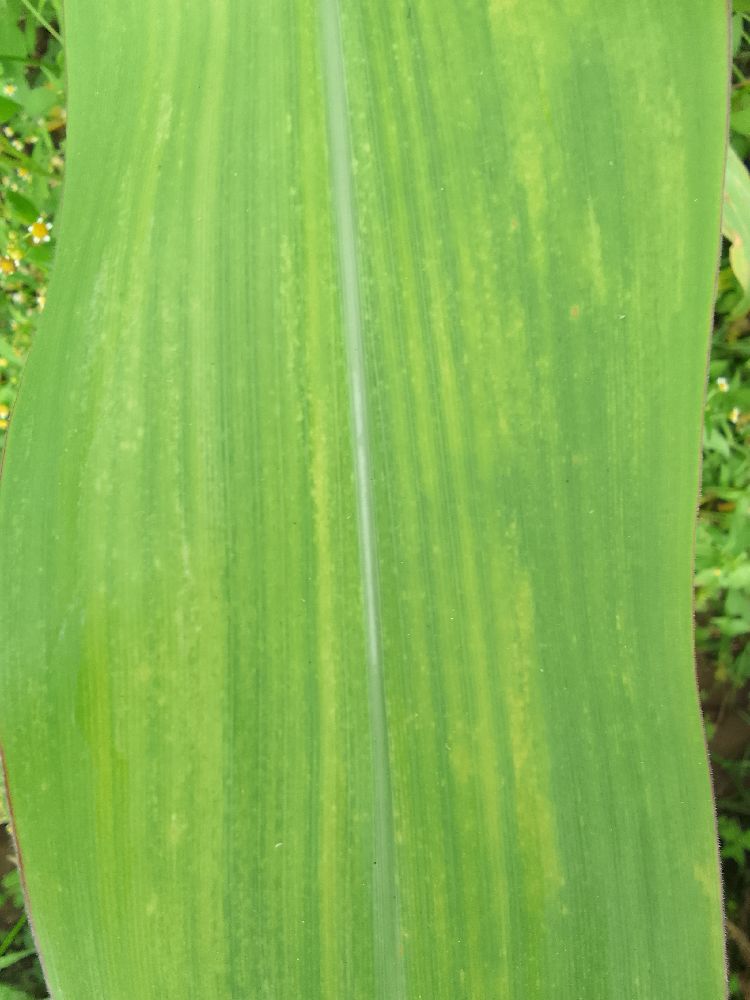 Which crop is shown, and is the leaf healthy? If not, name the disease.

maize, maize lethal necrosis
